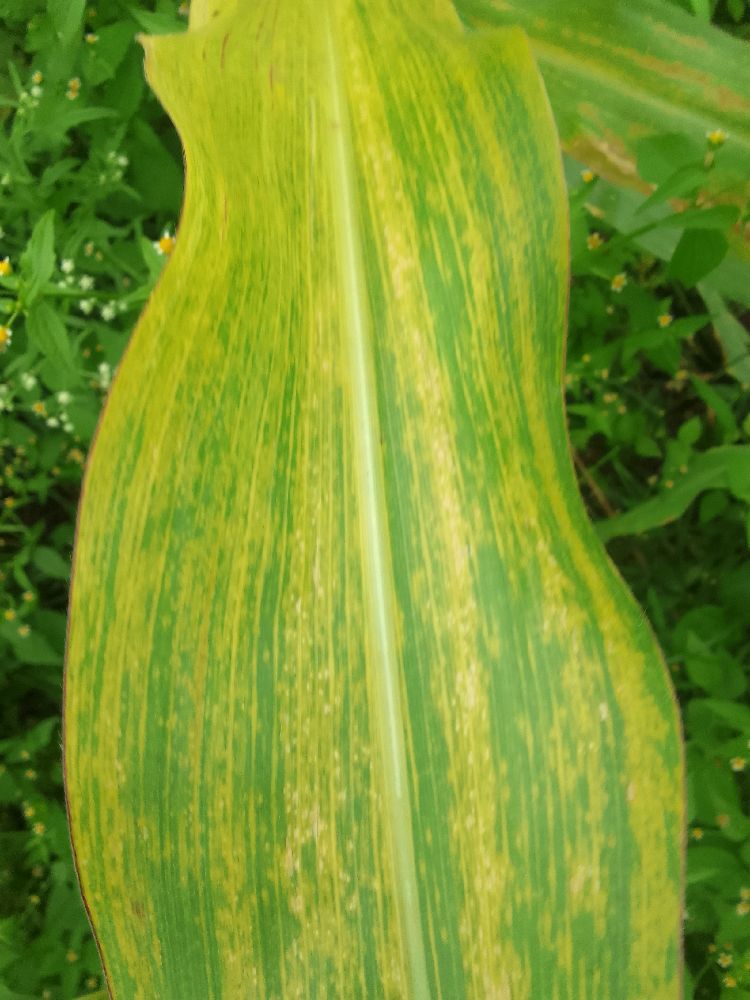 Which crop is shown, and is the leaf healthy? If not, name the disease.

maize, maize lethal necrosis
